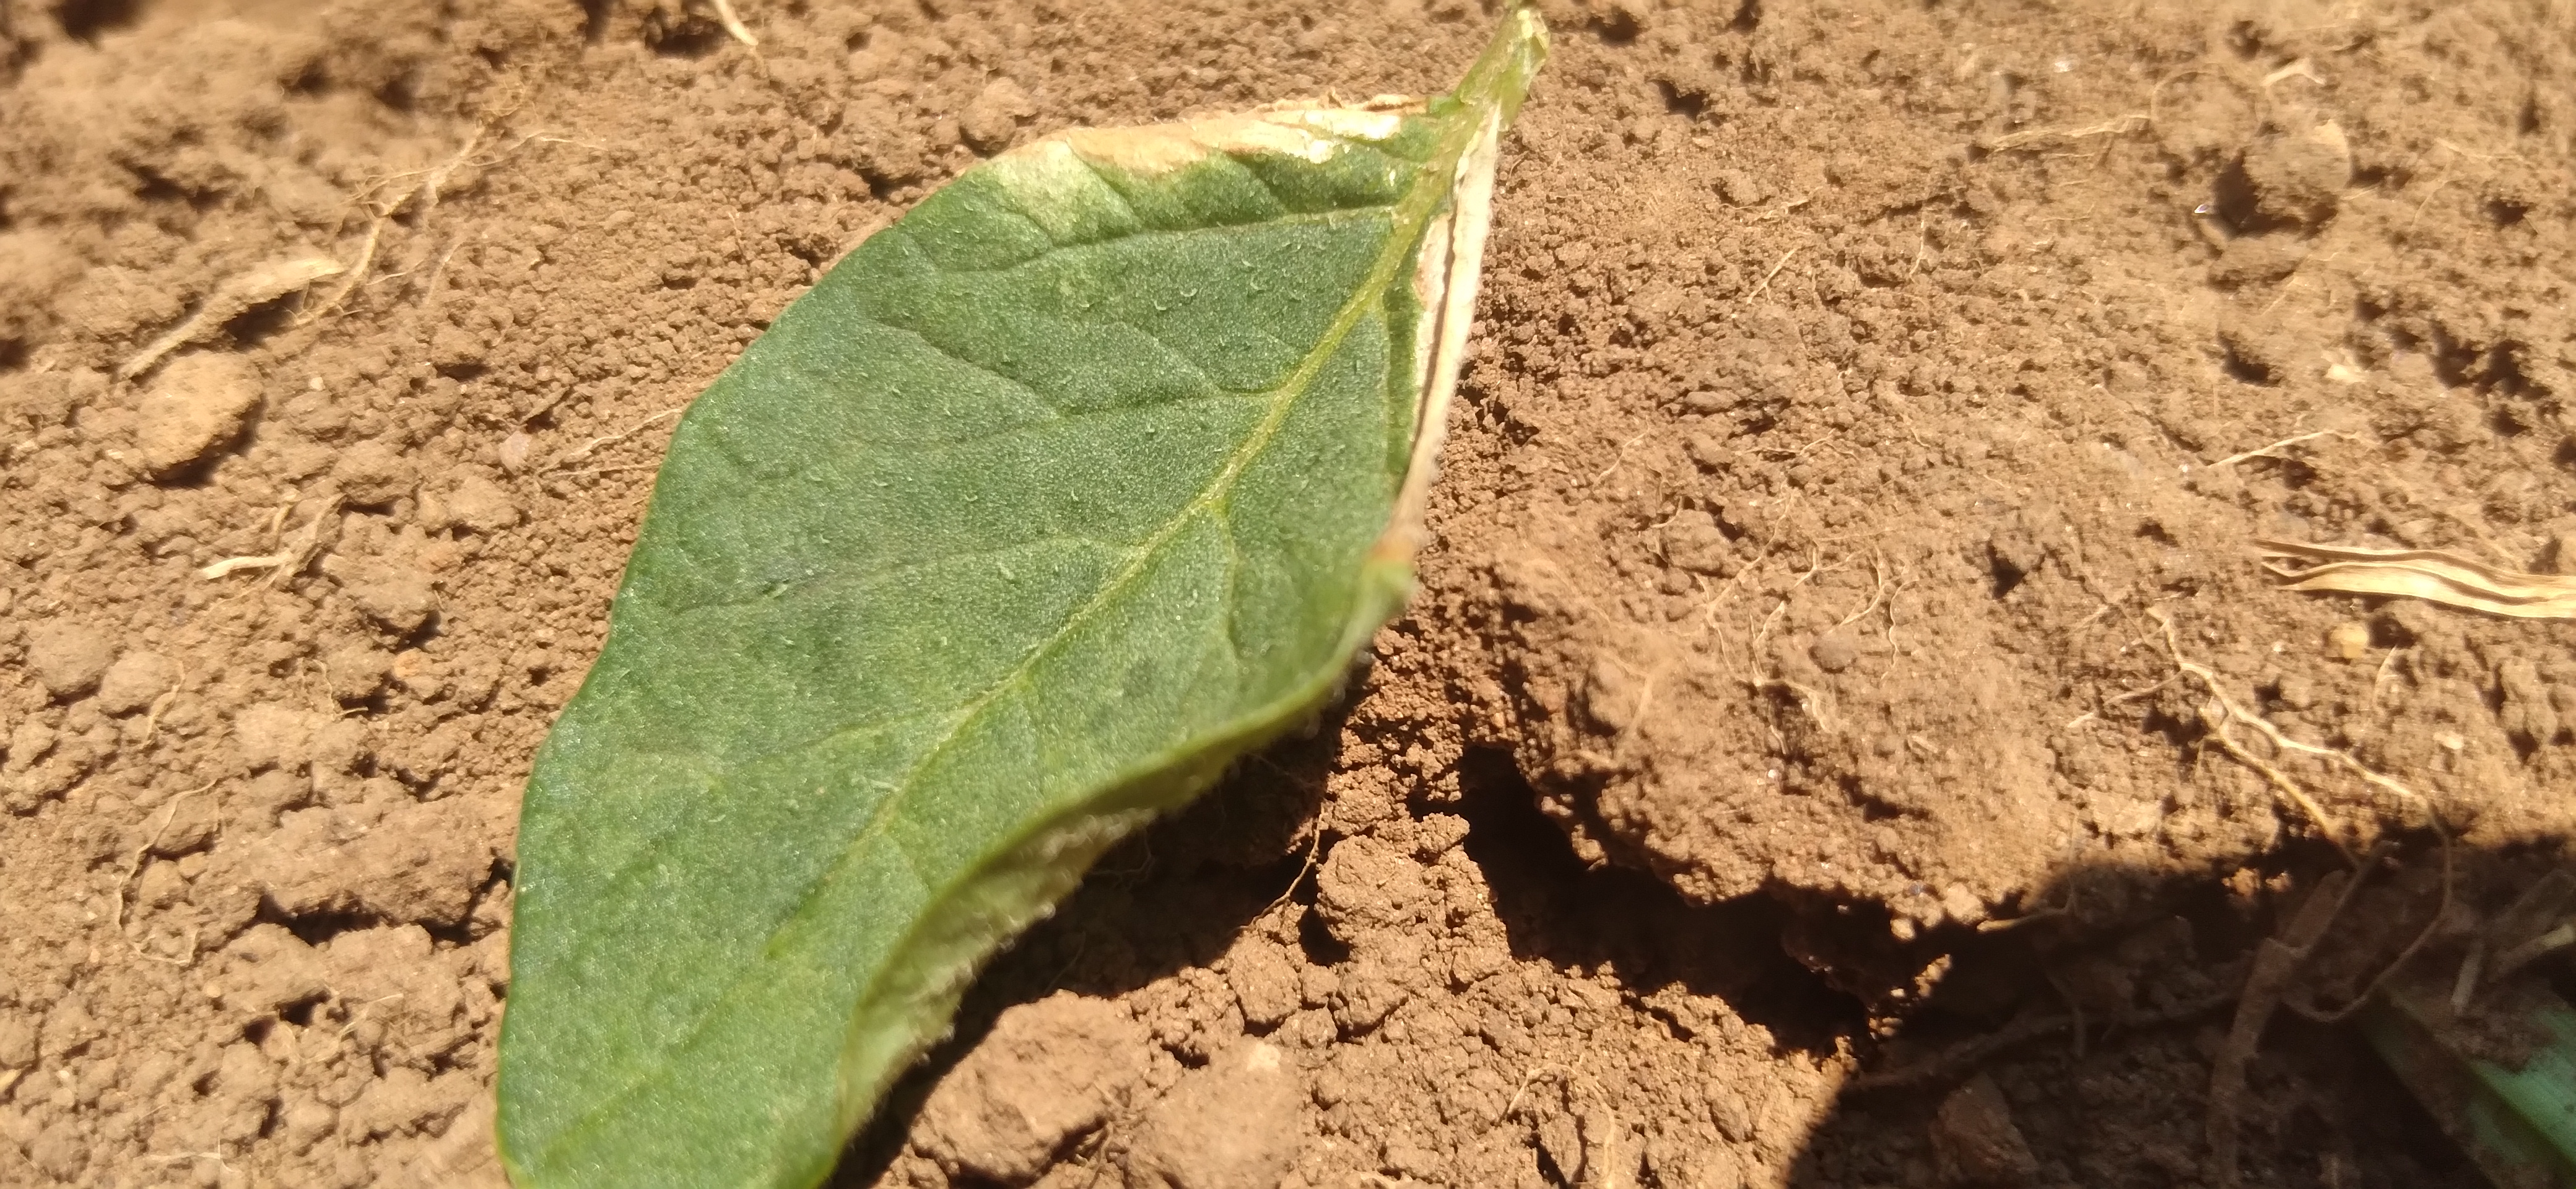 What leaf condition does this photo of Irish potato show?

early blight
